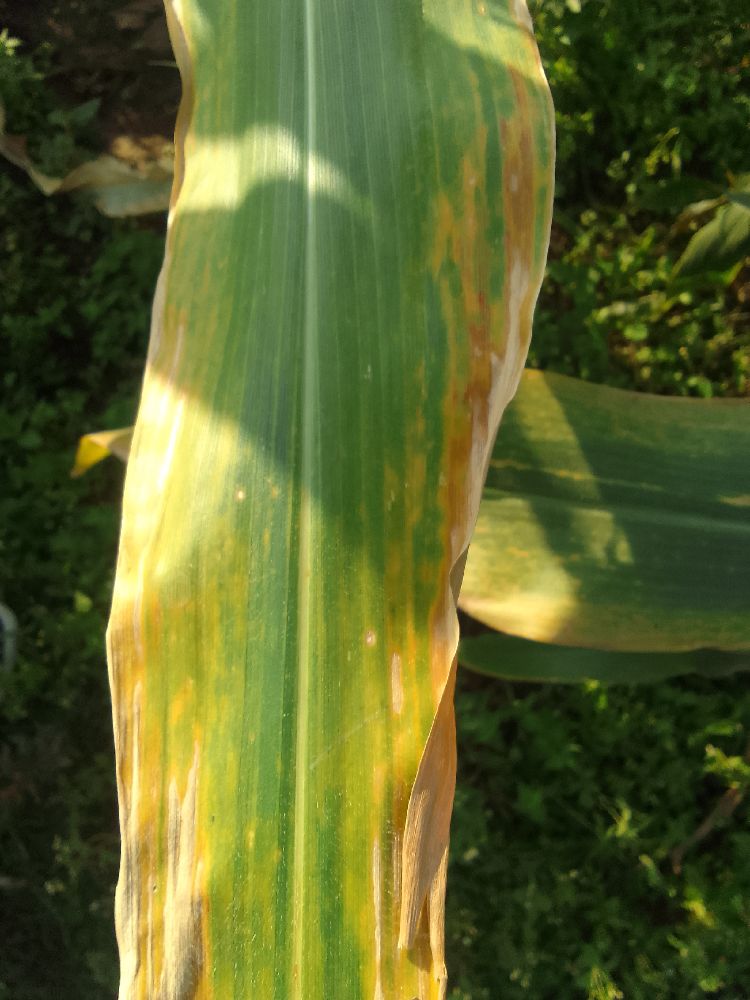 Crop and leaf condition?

maize, maize lethal necrosis
